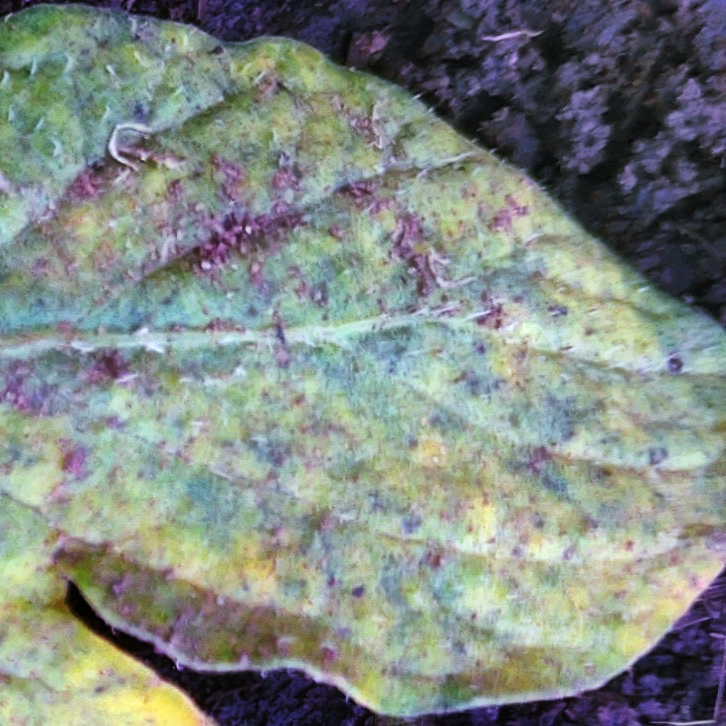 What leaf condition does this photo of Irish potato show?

late blight
